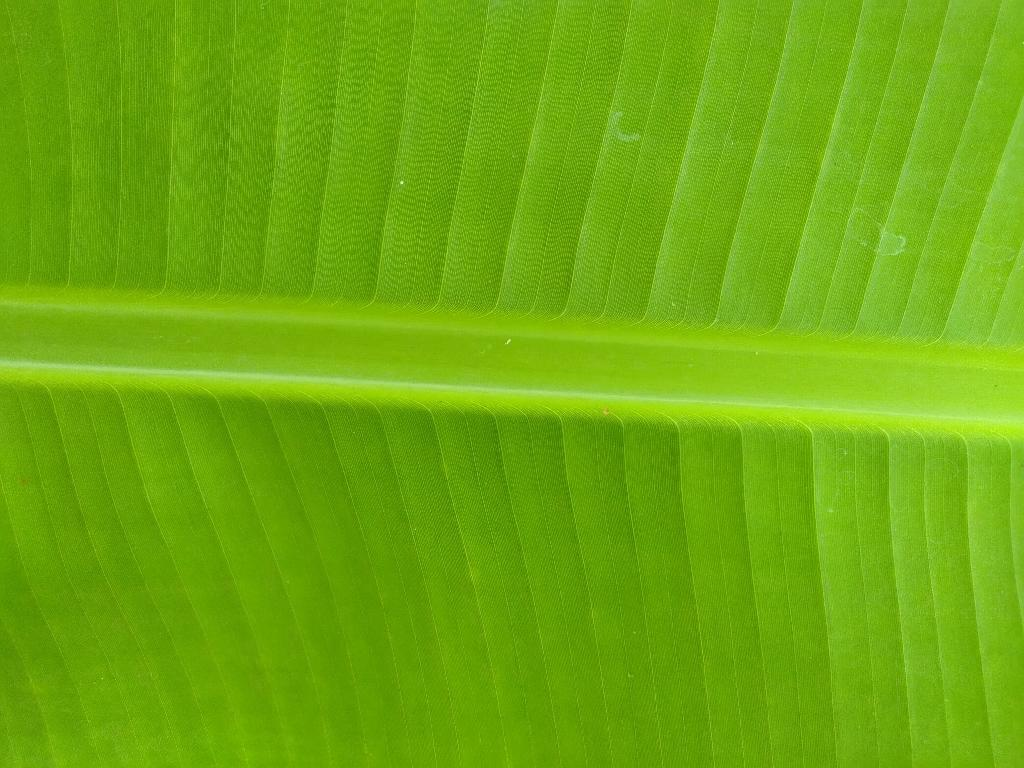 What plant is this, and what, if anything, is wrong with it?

banana, healthy
